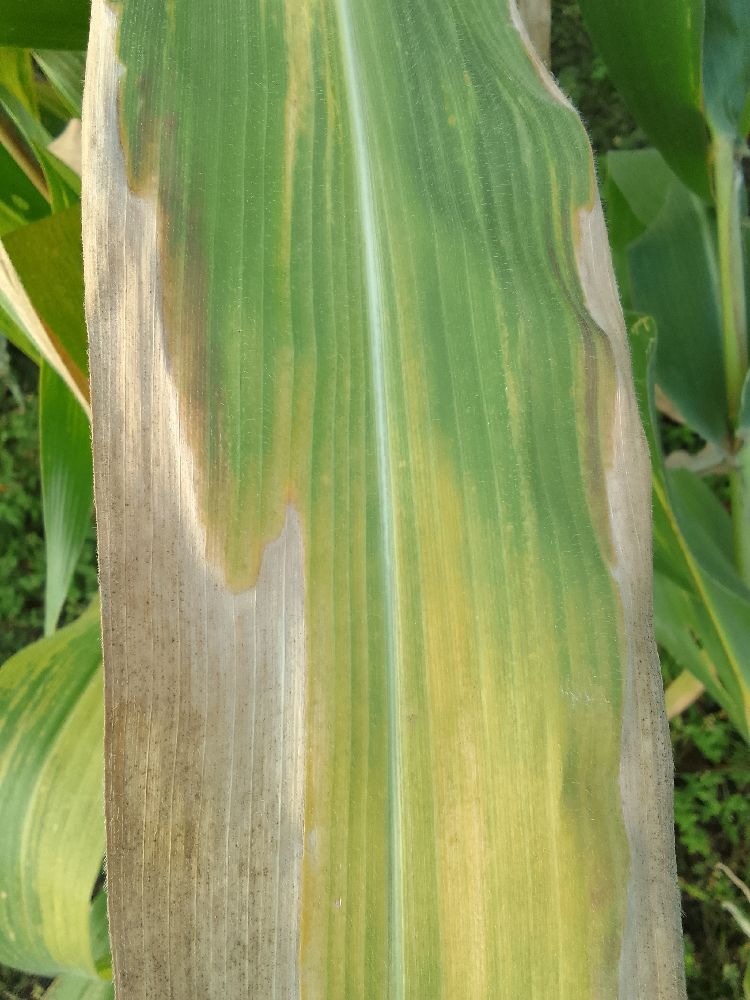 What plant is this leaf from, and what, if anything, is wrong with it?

maize, maize lethal necrosis
